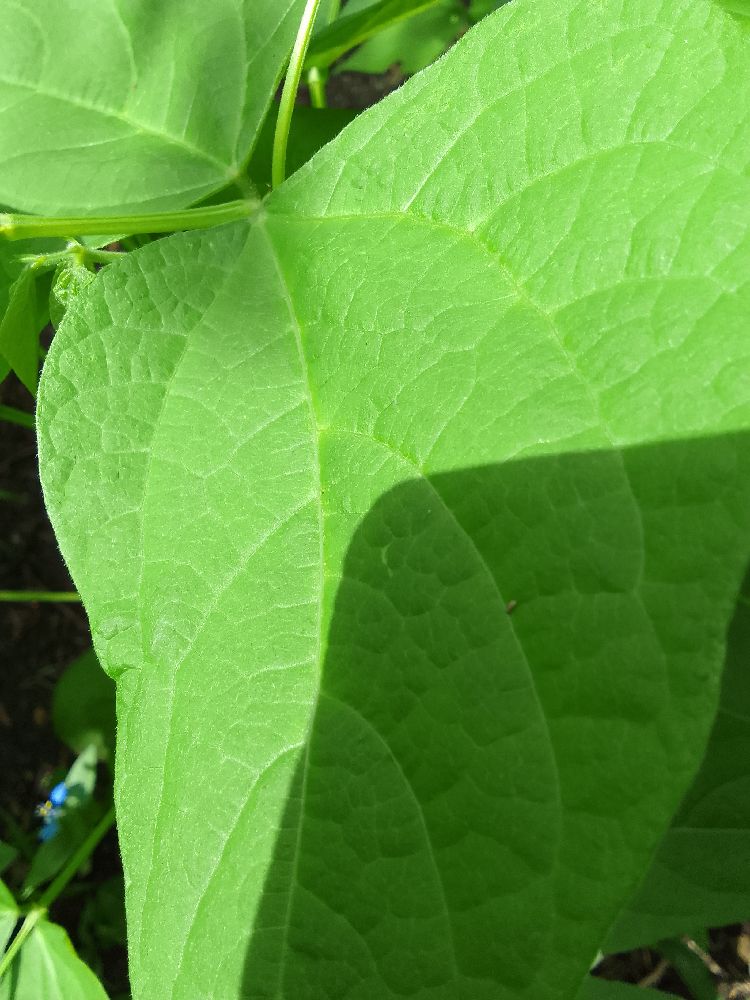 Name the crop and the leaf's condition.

common bean, healthy
